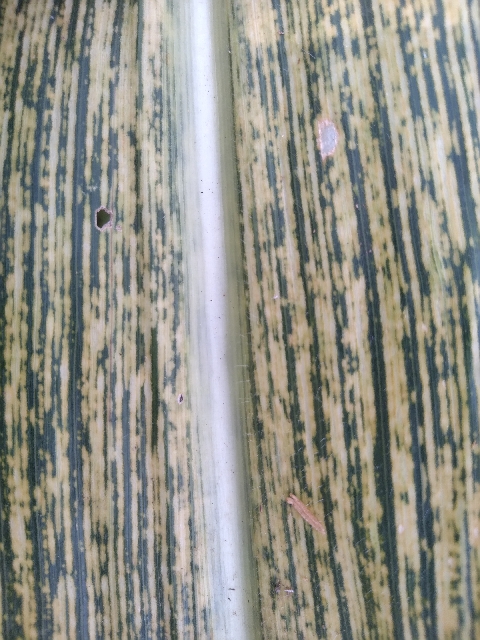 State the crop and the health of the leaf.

maize, maize streak virus
